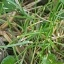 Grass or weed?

grass
